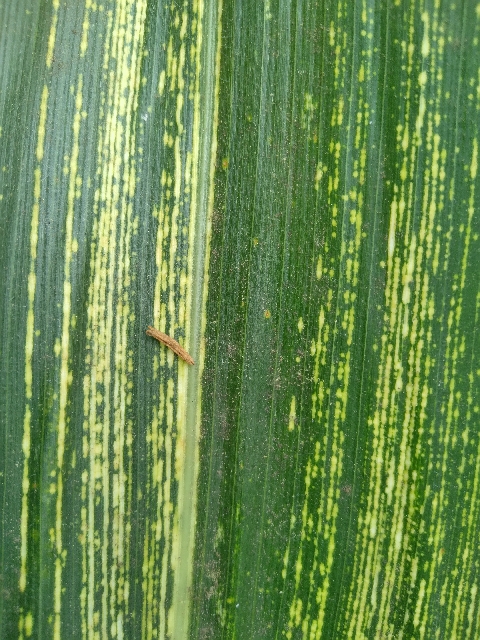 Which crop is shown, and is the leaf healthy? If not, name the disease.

maize, maize streak virus
